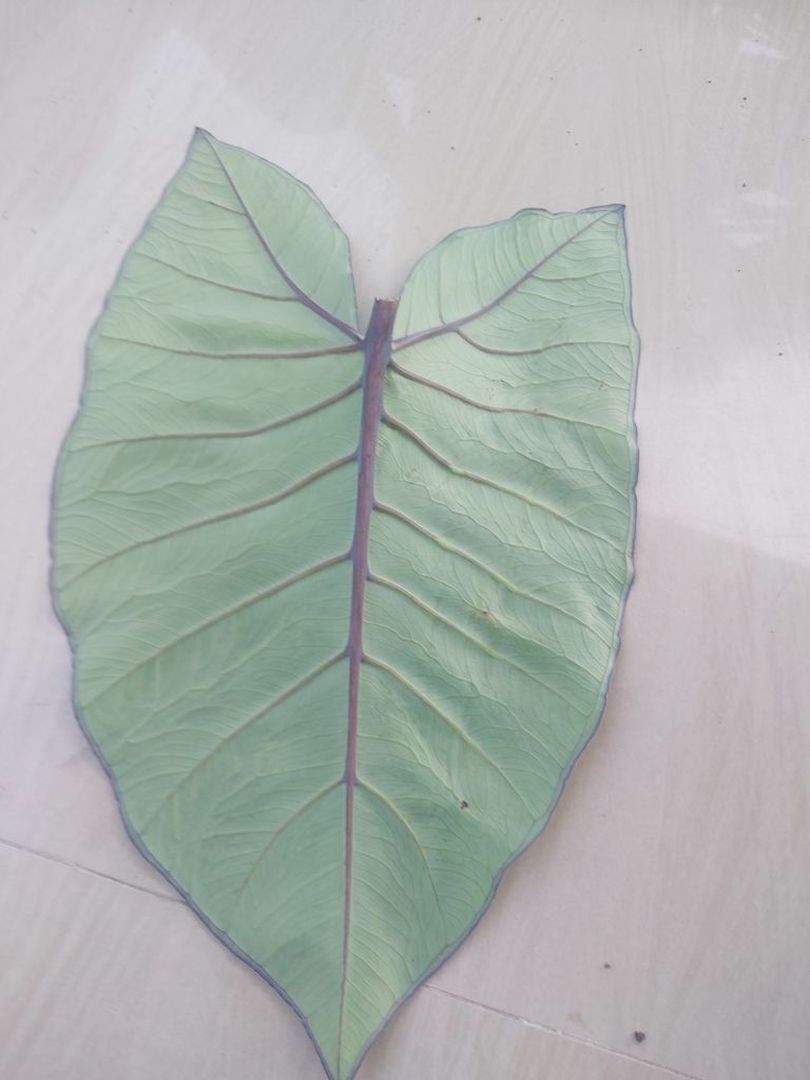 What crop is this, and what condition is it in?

taro, healthy
